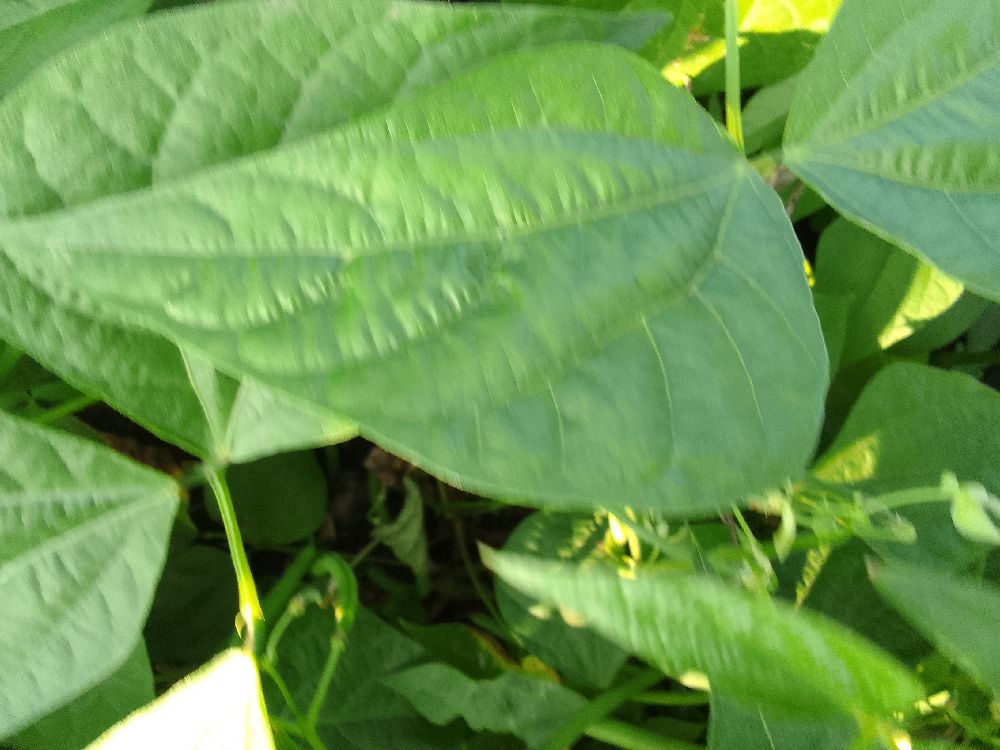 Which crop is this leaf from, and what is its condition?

common bean, healthy
